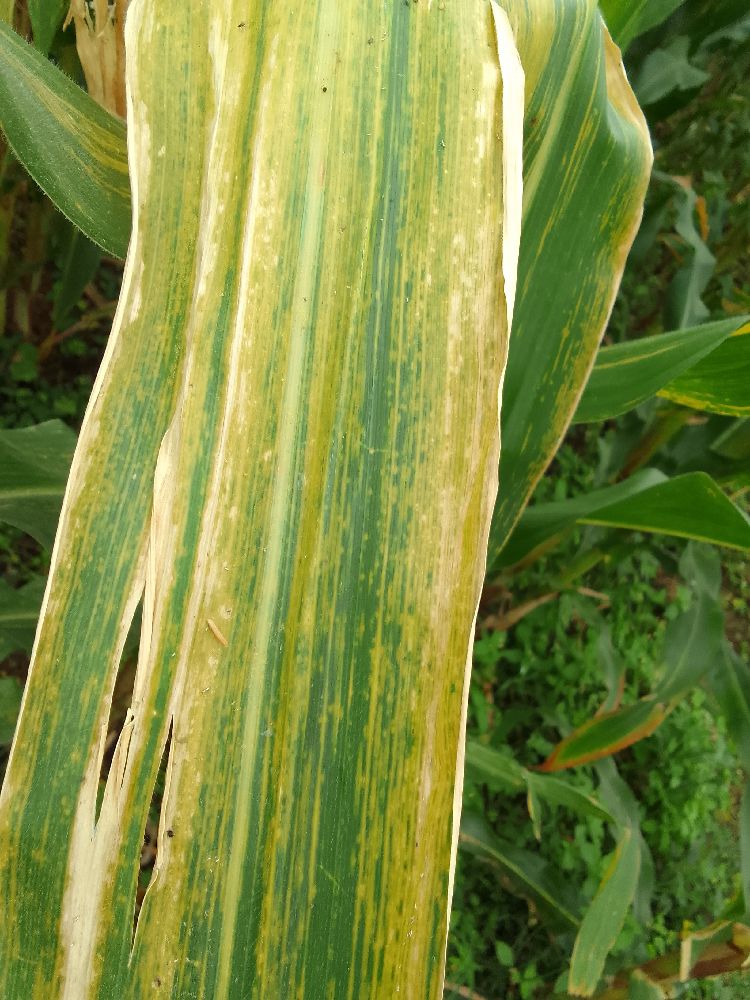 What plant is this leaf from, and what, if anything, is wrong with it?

maize, maize lethal necrosis
